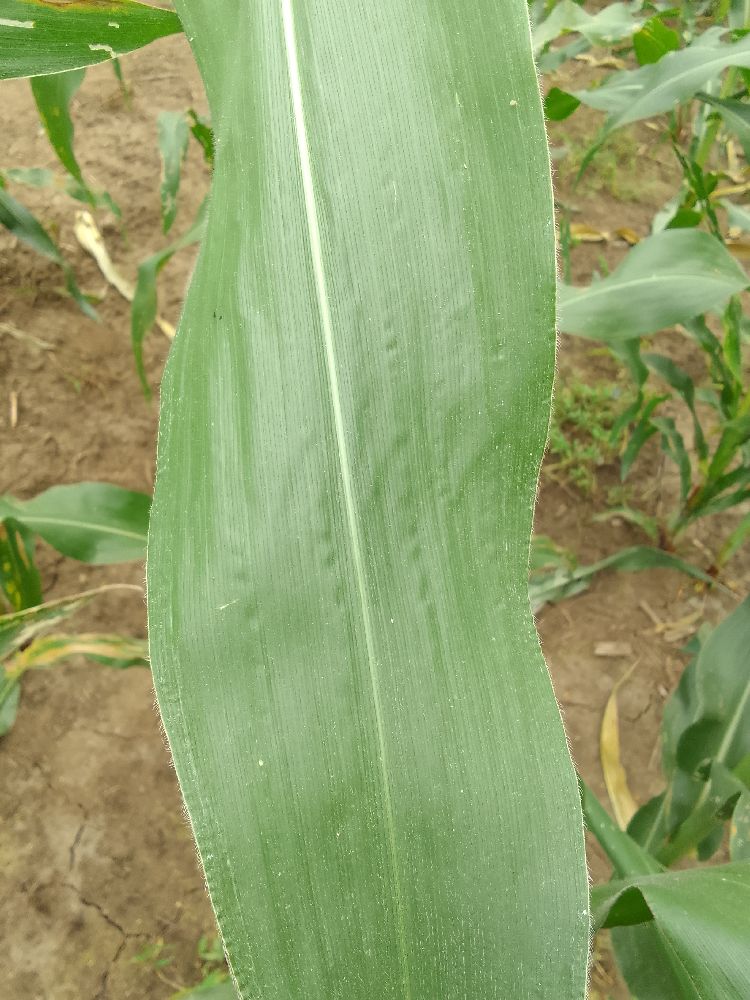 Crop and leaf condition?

maize, healthy
